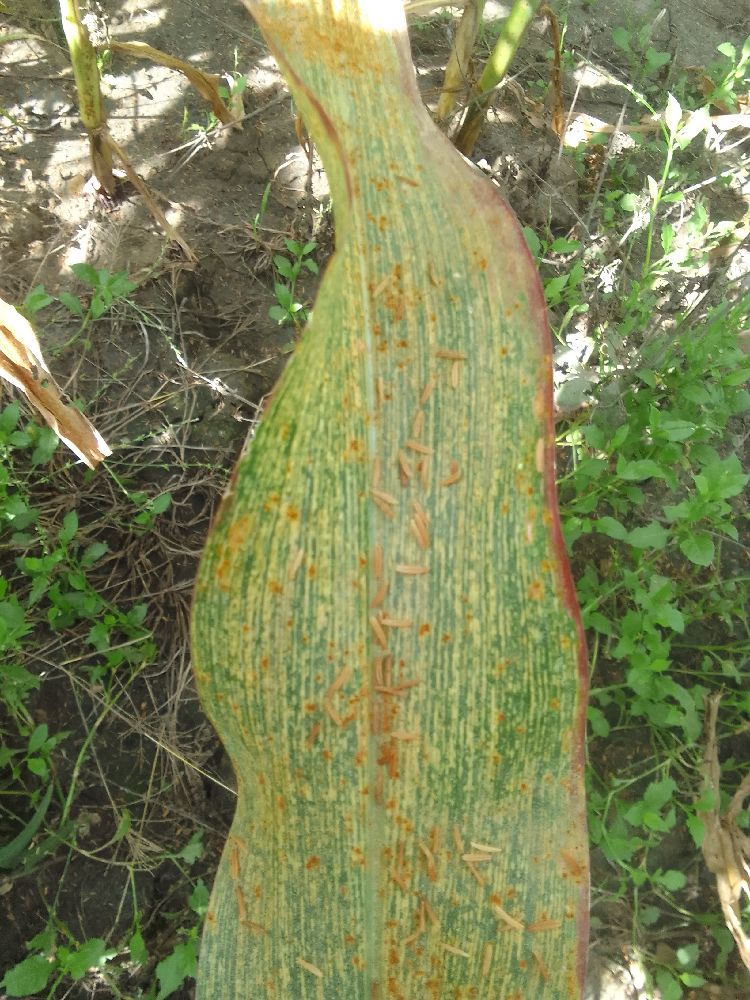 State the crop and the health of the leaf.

maize, maize streak virus
